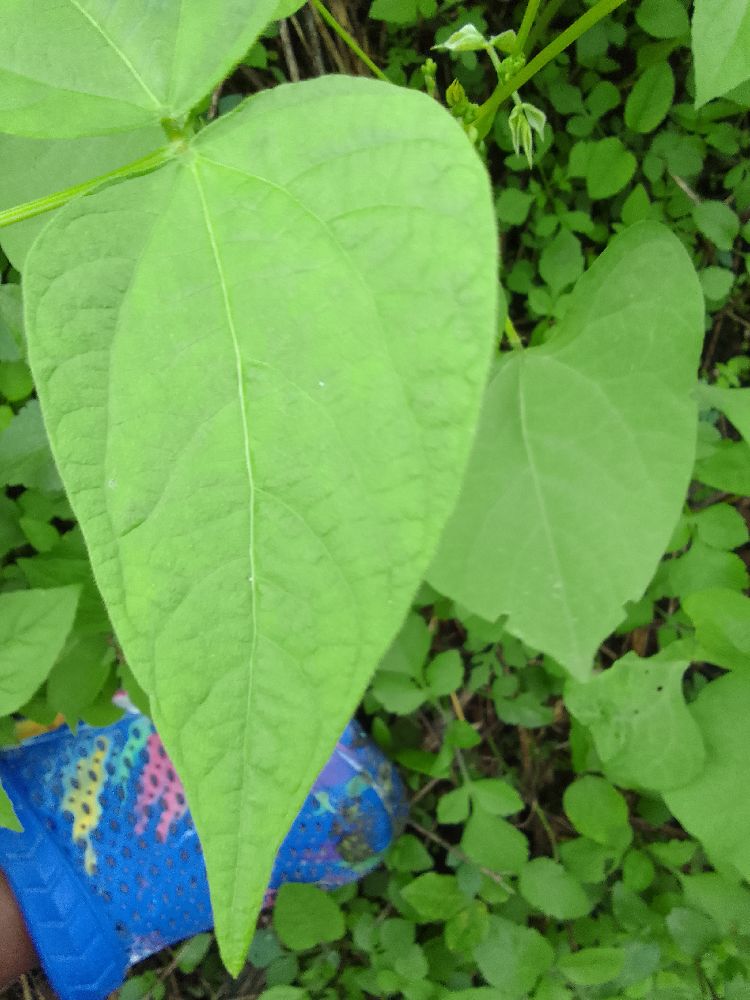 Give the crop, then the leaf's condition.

common bean, healthy
